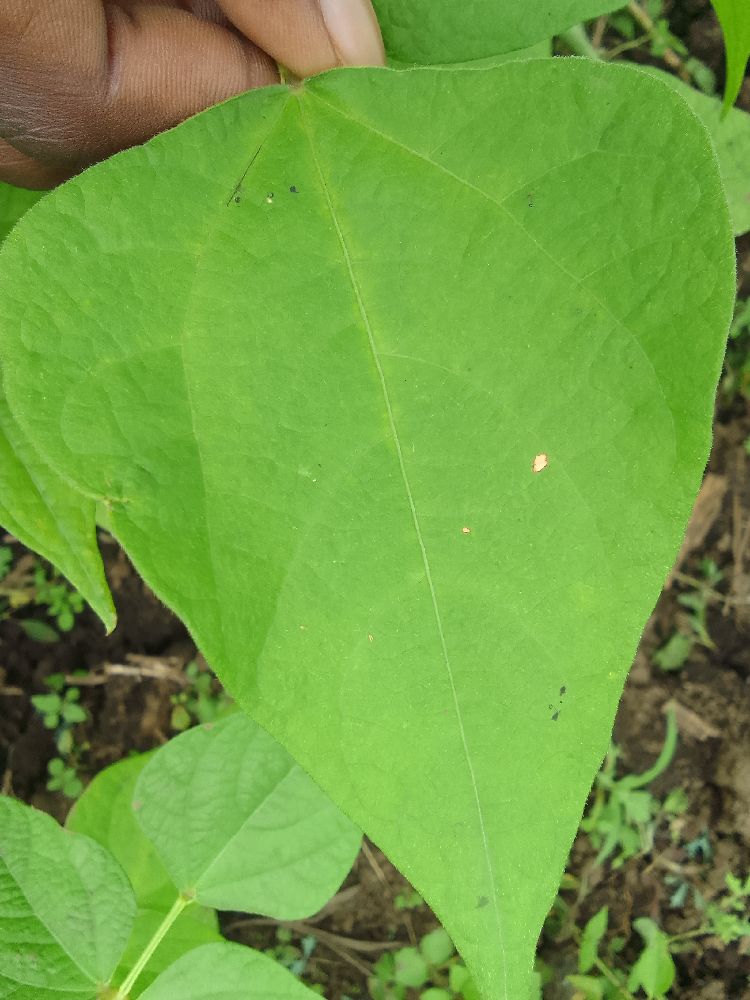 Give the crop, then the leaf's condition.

common bean, healthy
